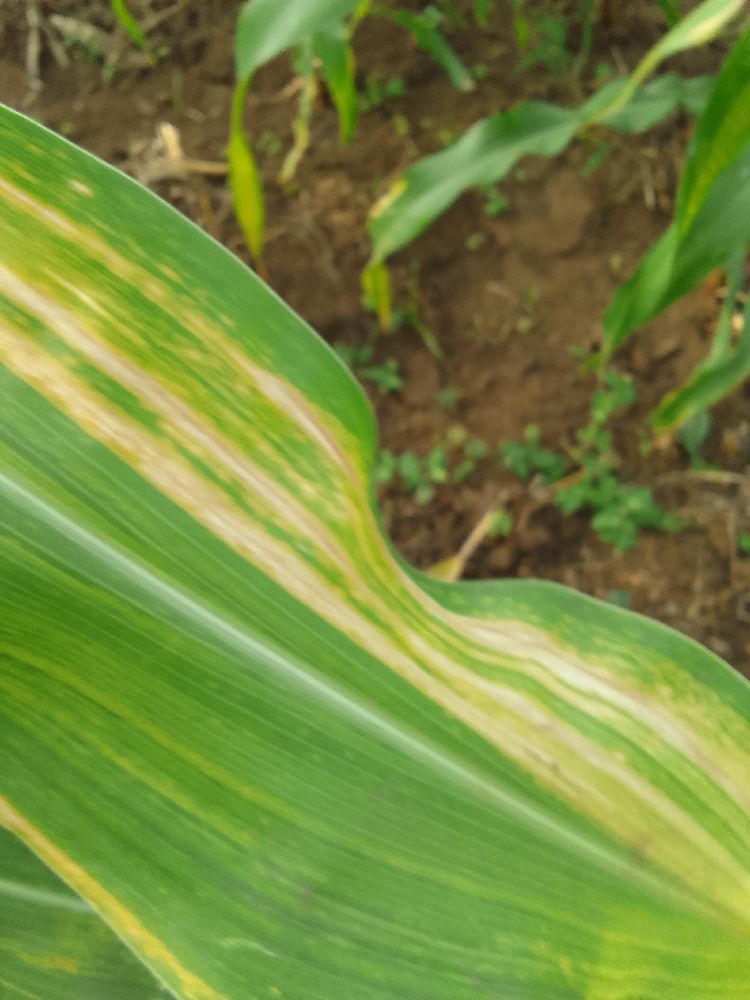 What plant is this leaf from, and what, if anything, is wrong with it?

maize, maize lethal necrosis
